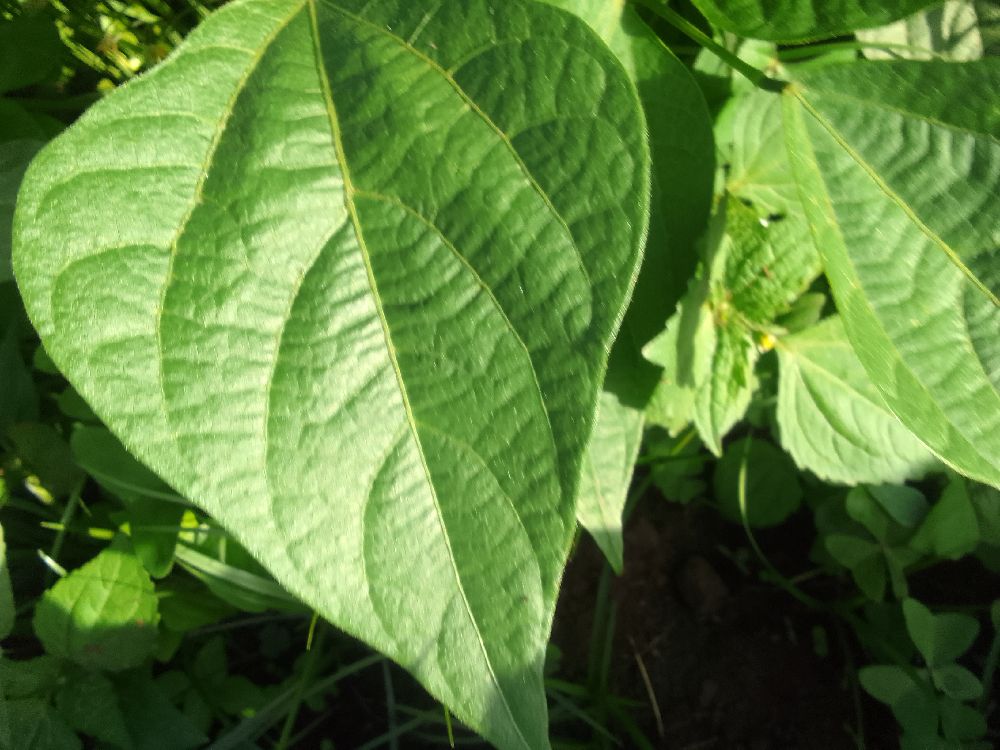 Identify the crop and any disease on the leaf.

common bean, healthy
